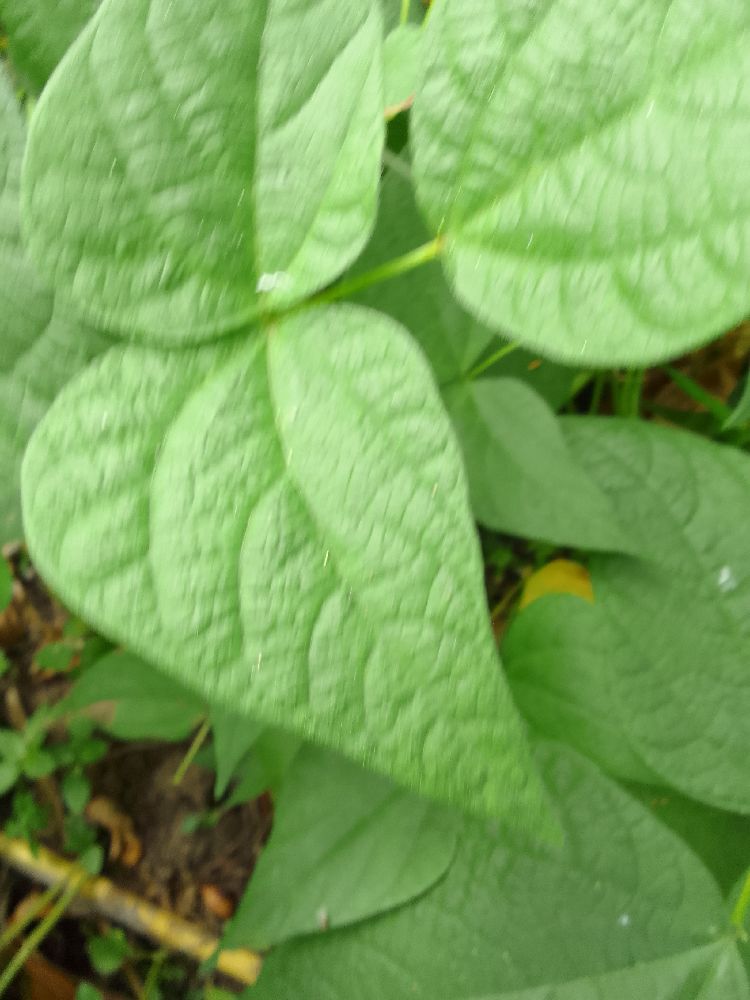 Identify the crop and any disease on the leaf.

common bean, healthy
